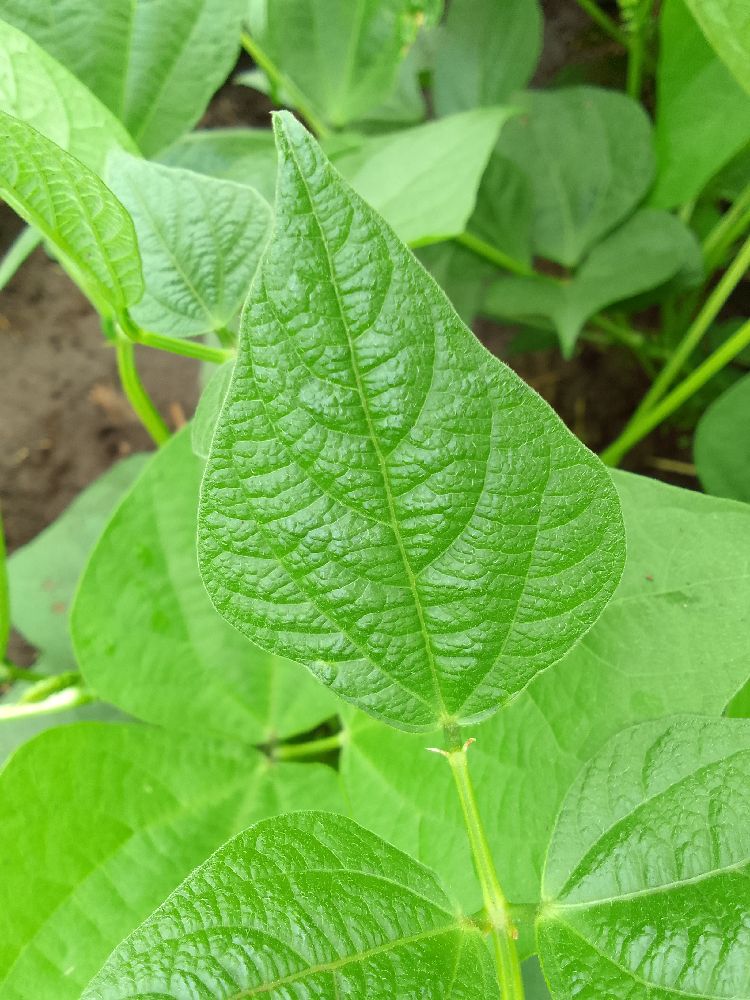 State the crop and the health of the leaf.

common bean, healthy
